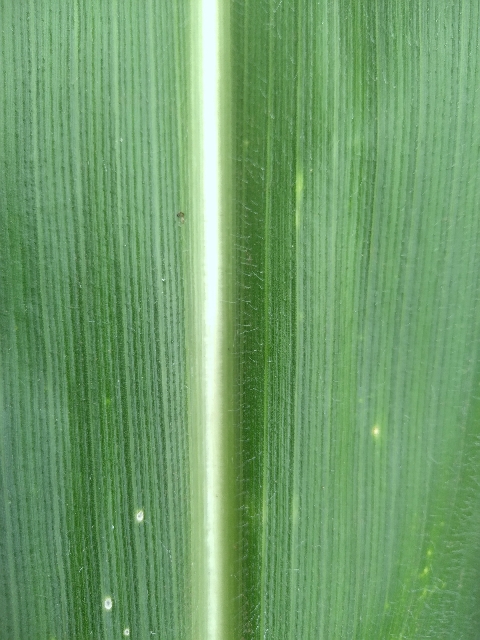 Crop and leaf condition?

maize, healthy
